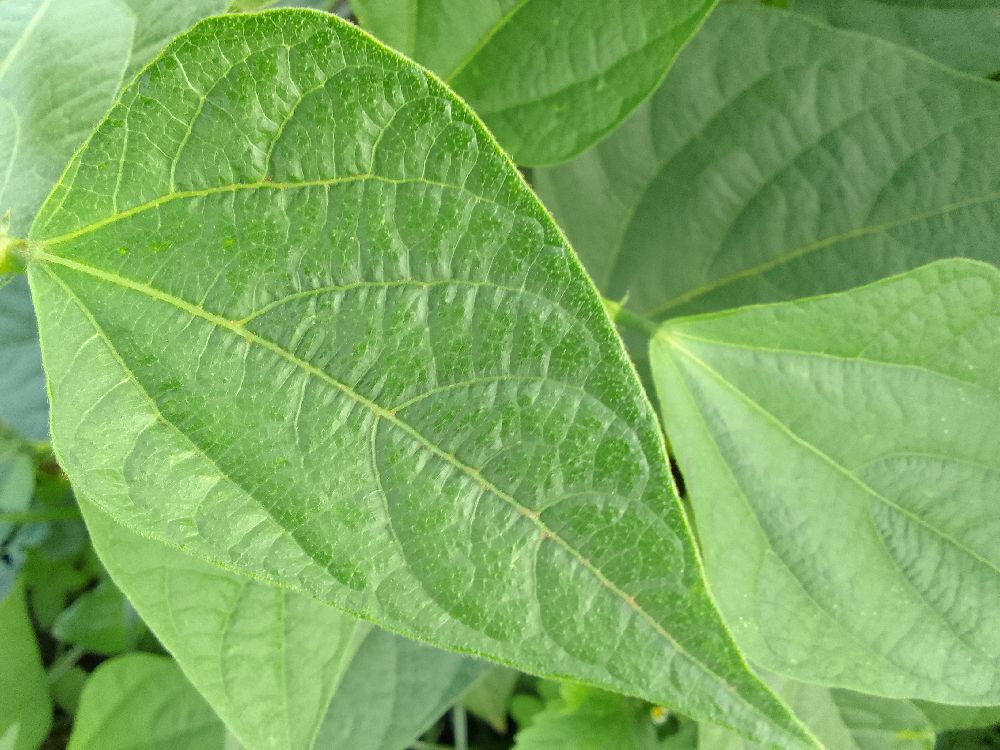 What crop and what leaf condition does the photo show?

common bean, healthy
